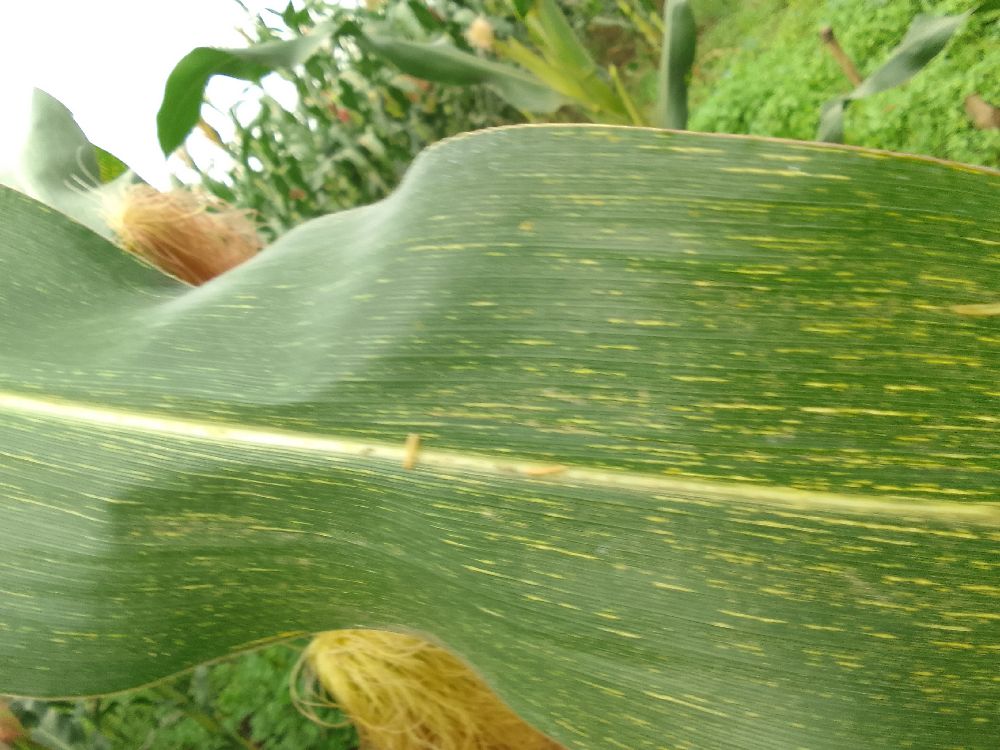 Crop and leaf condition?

maize, maize streak virus
